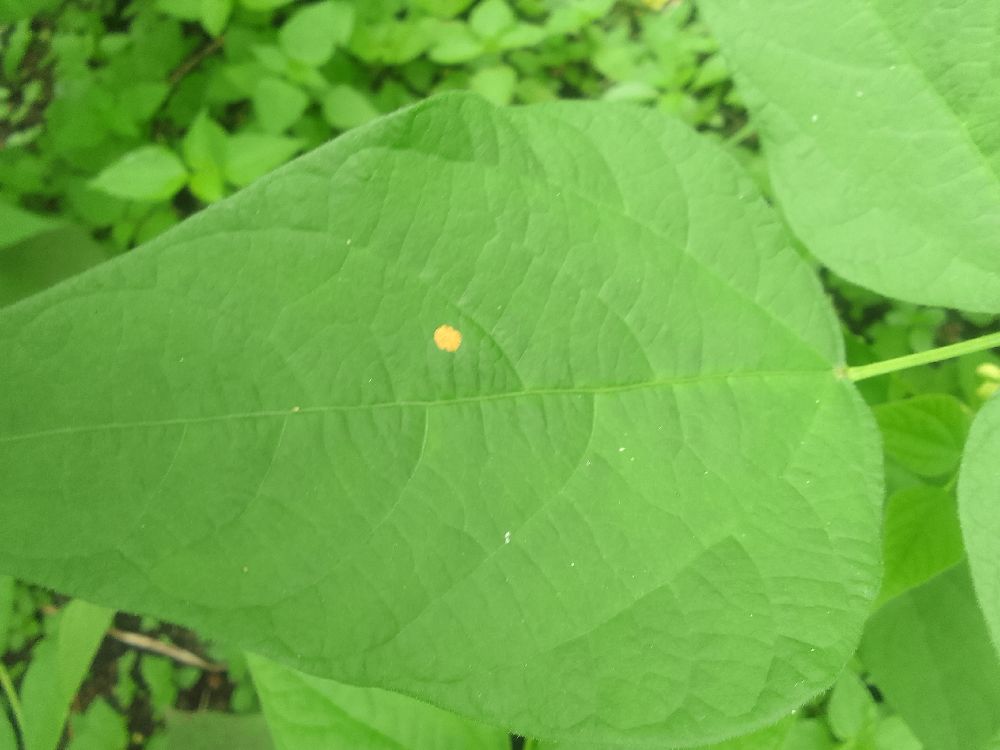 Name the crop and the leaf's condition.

common bean, healthy
